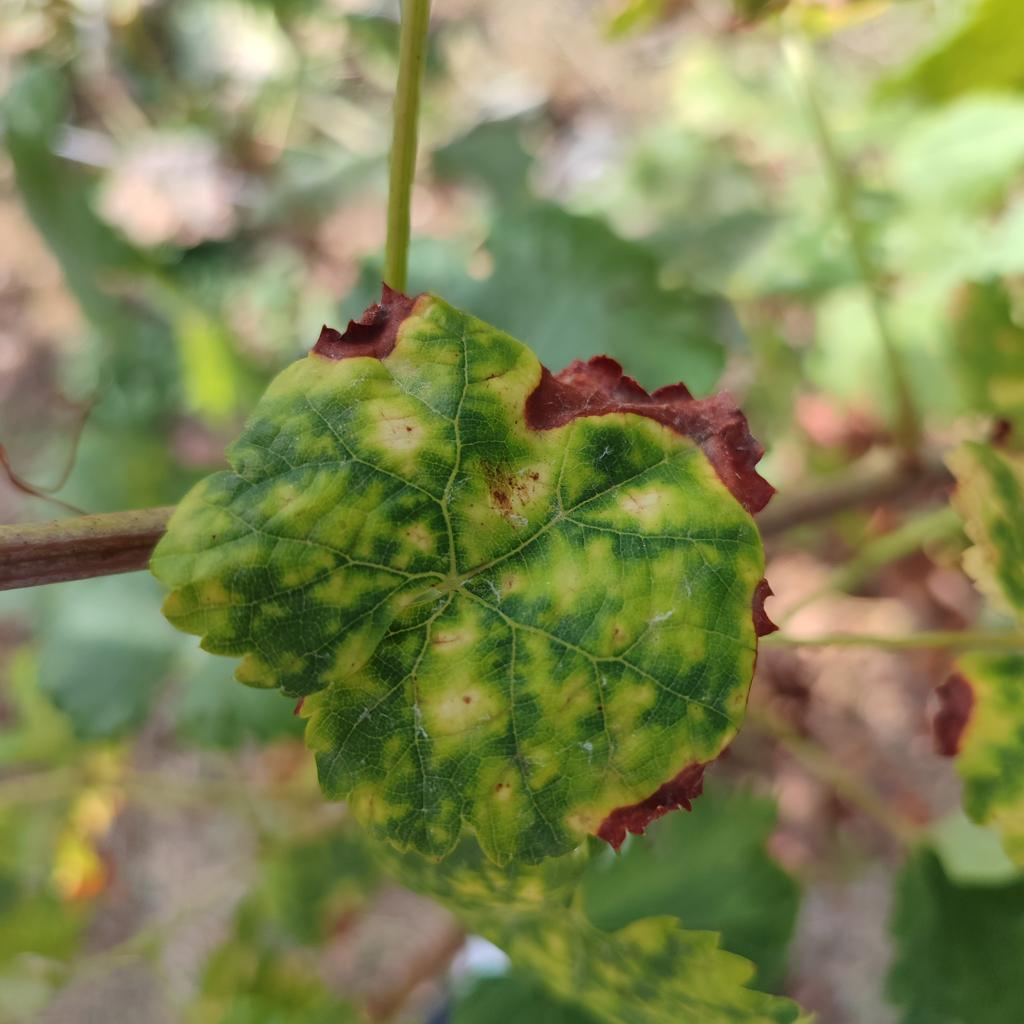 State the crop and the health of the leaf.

grapevine, esca complex
